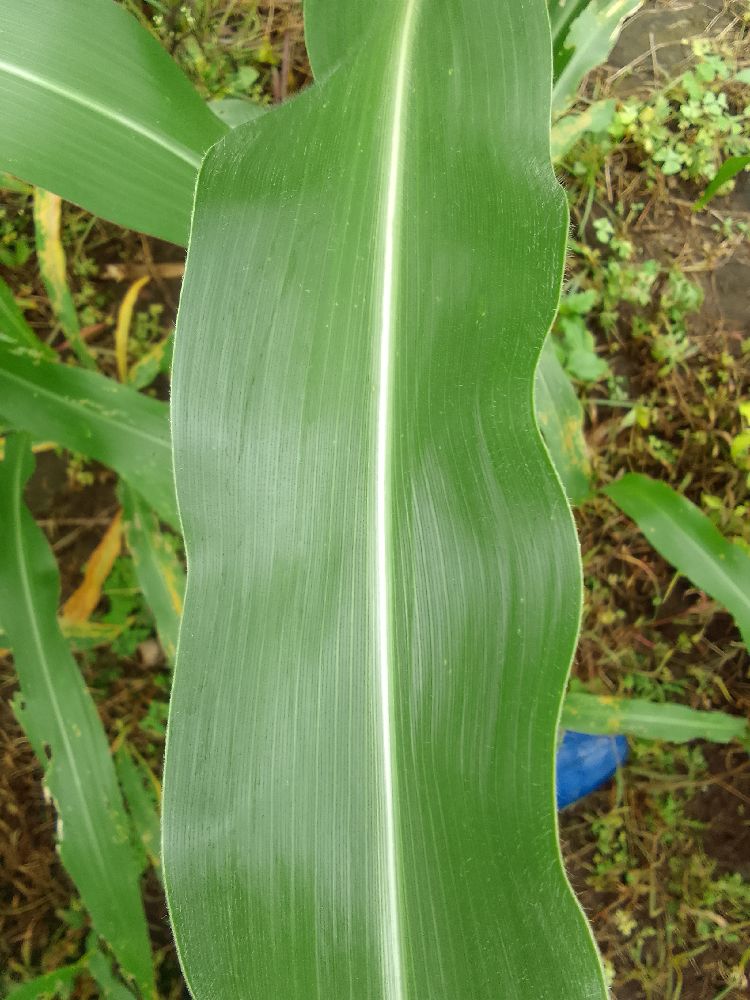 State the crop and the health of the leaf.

maize, healthy
